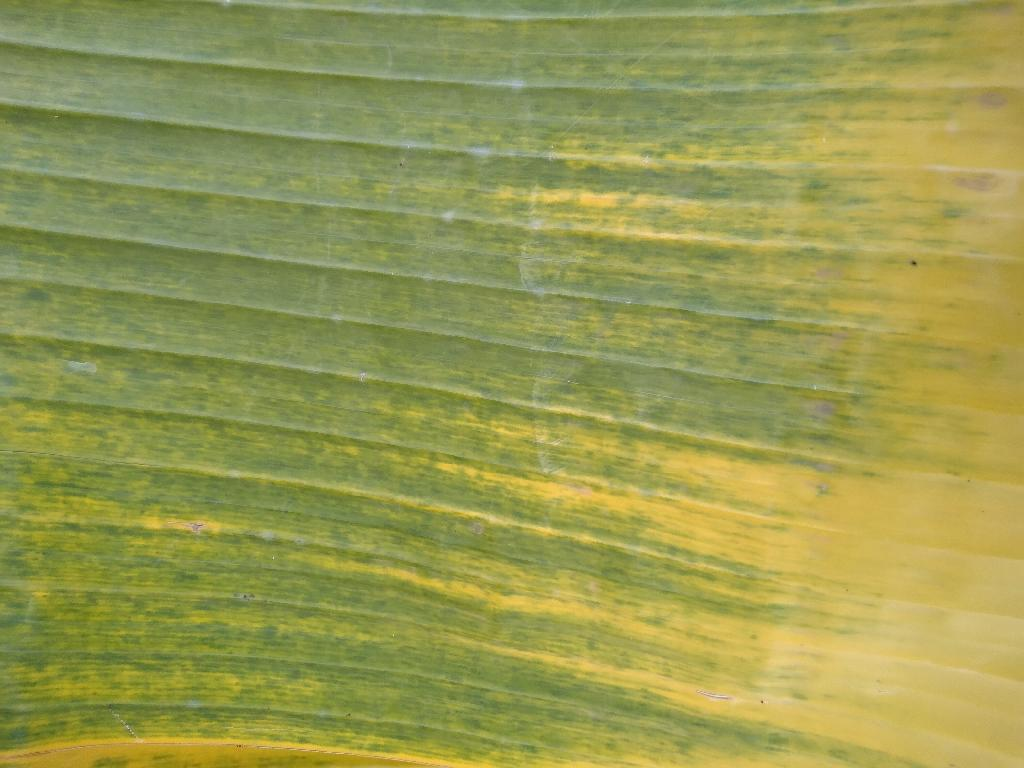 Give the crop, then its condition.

banana, fusarium wilt race 1
